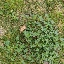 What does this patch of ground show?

unstructured weed
